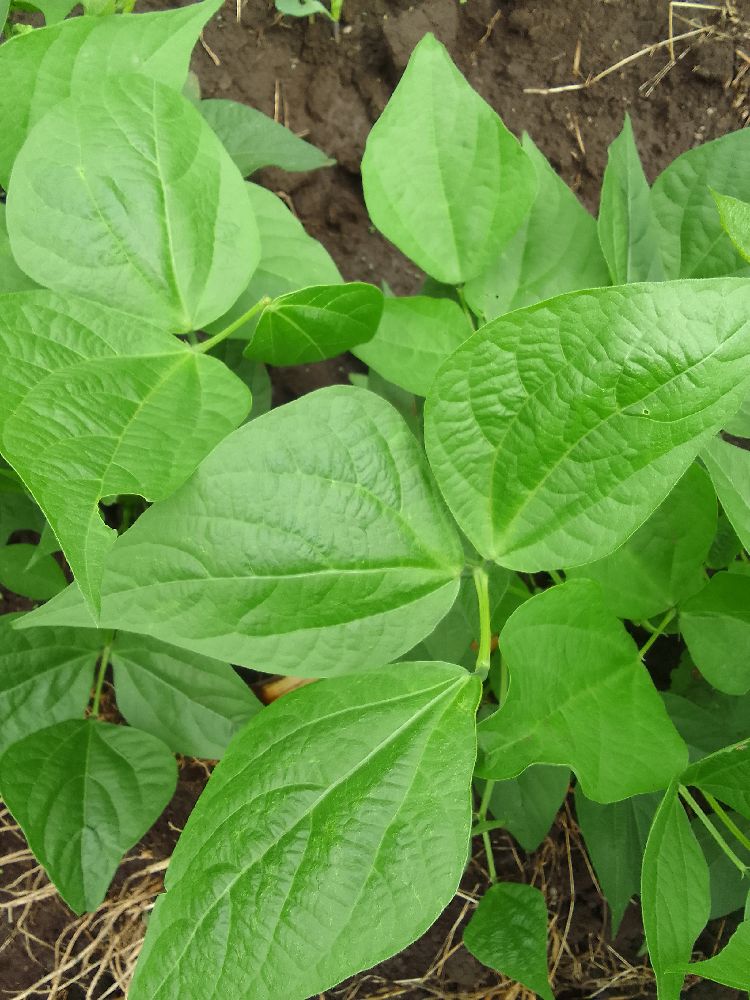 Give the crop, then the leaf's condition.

common bean, healthy
